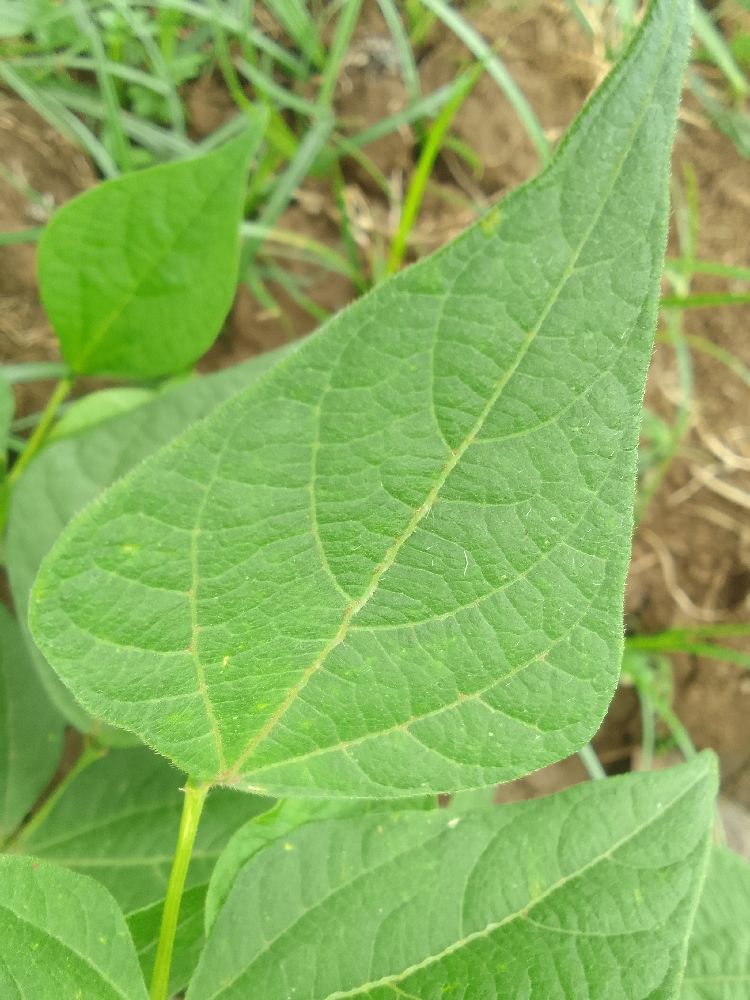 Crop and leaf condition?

common bean, healthy
